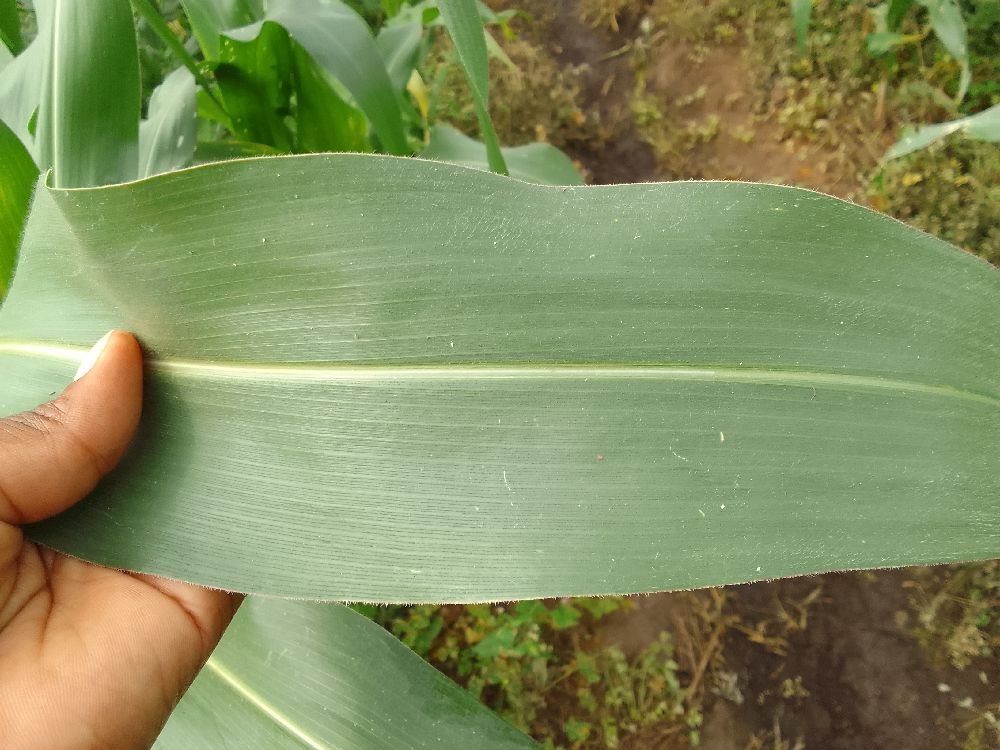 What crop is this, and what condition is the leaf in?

maize, healthy
